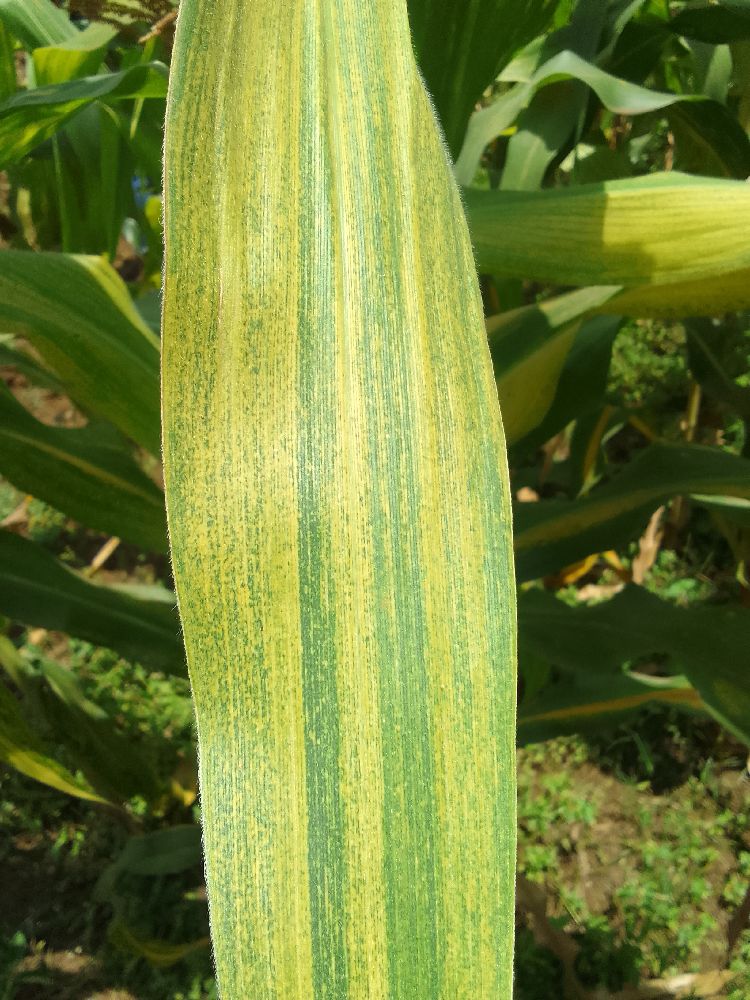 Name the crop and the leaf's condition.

maize, maize lethal necrosis
